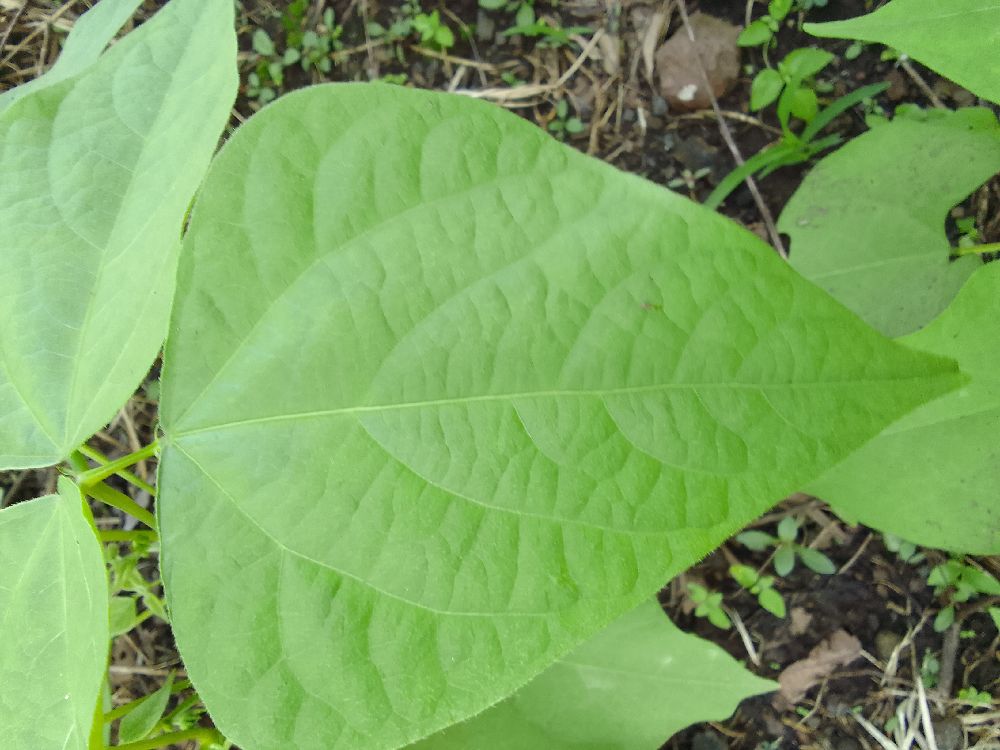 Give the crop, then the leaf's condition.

common bean, healthy
